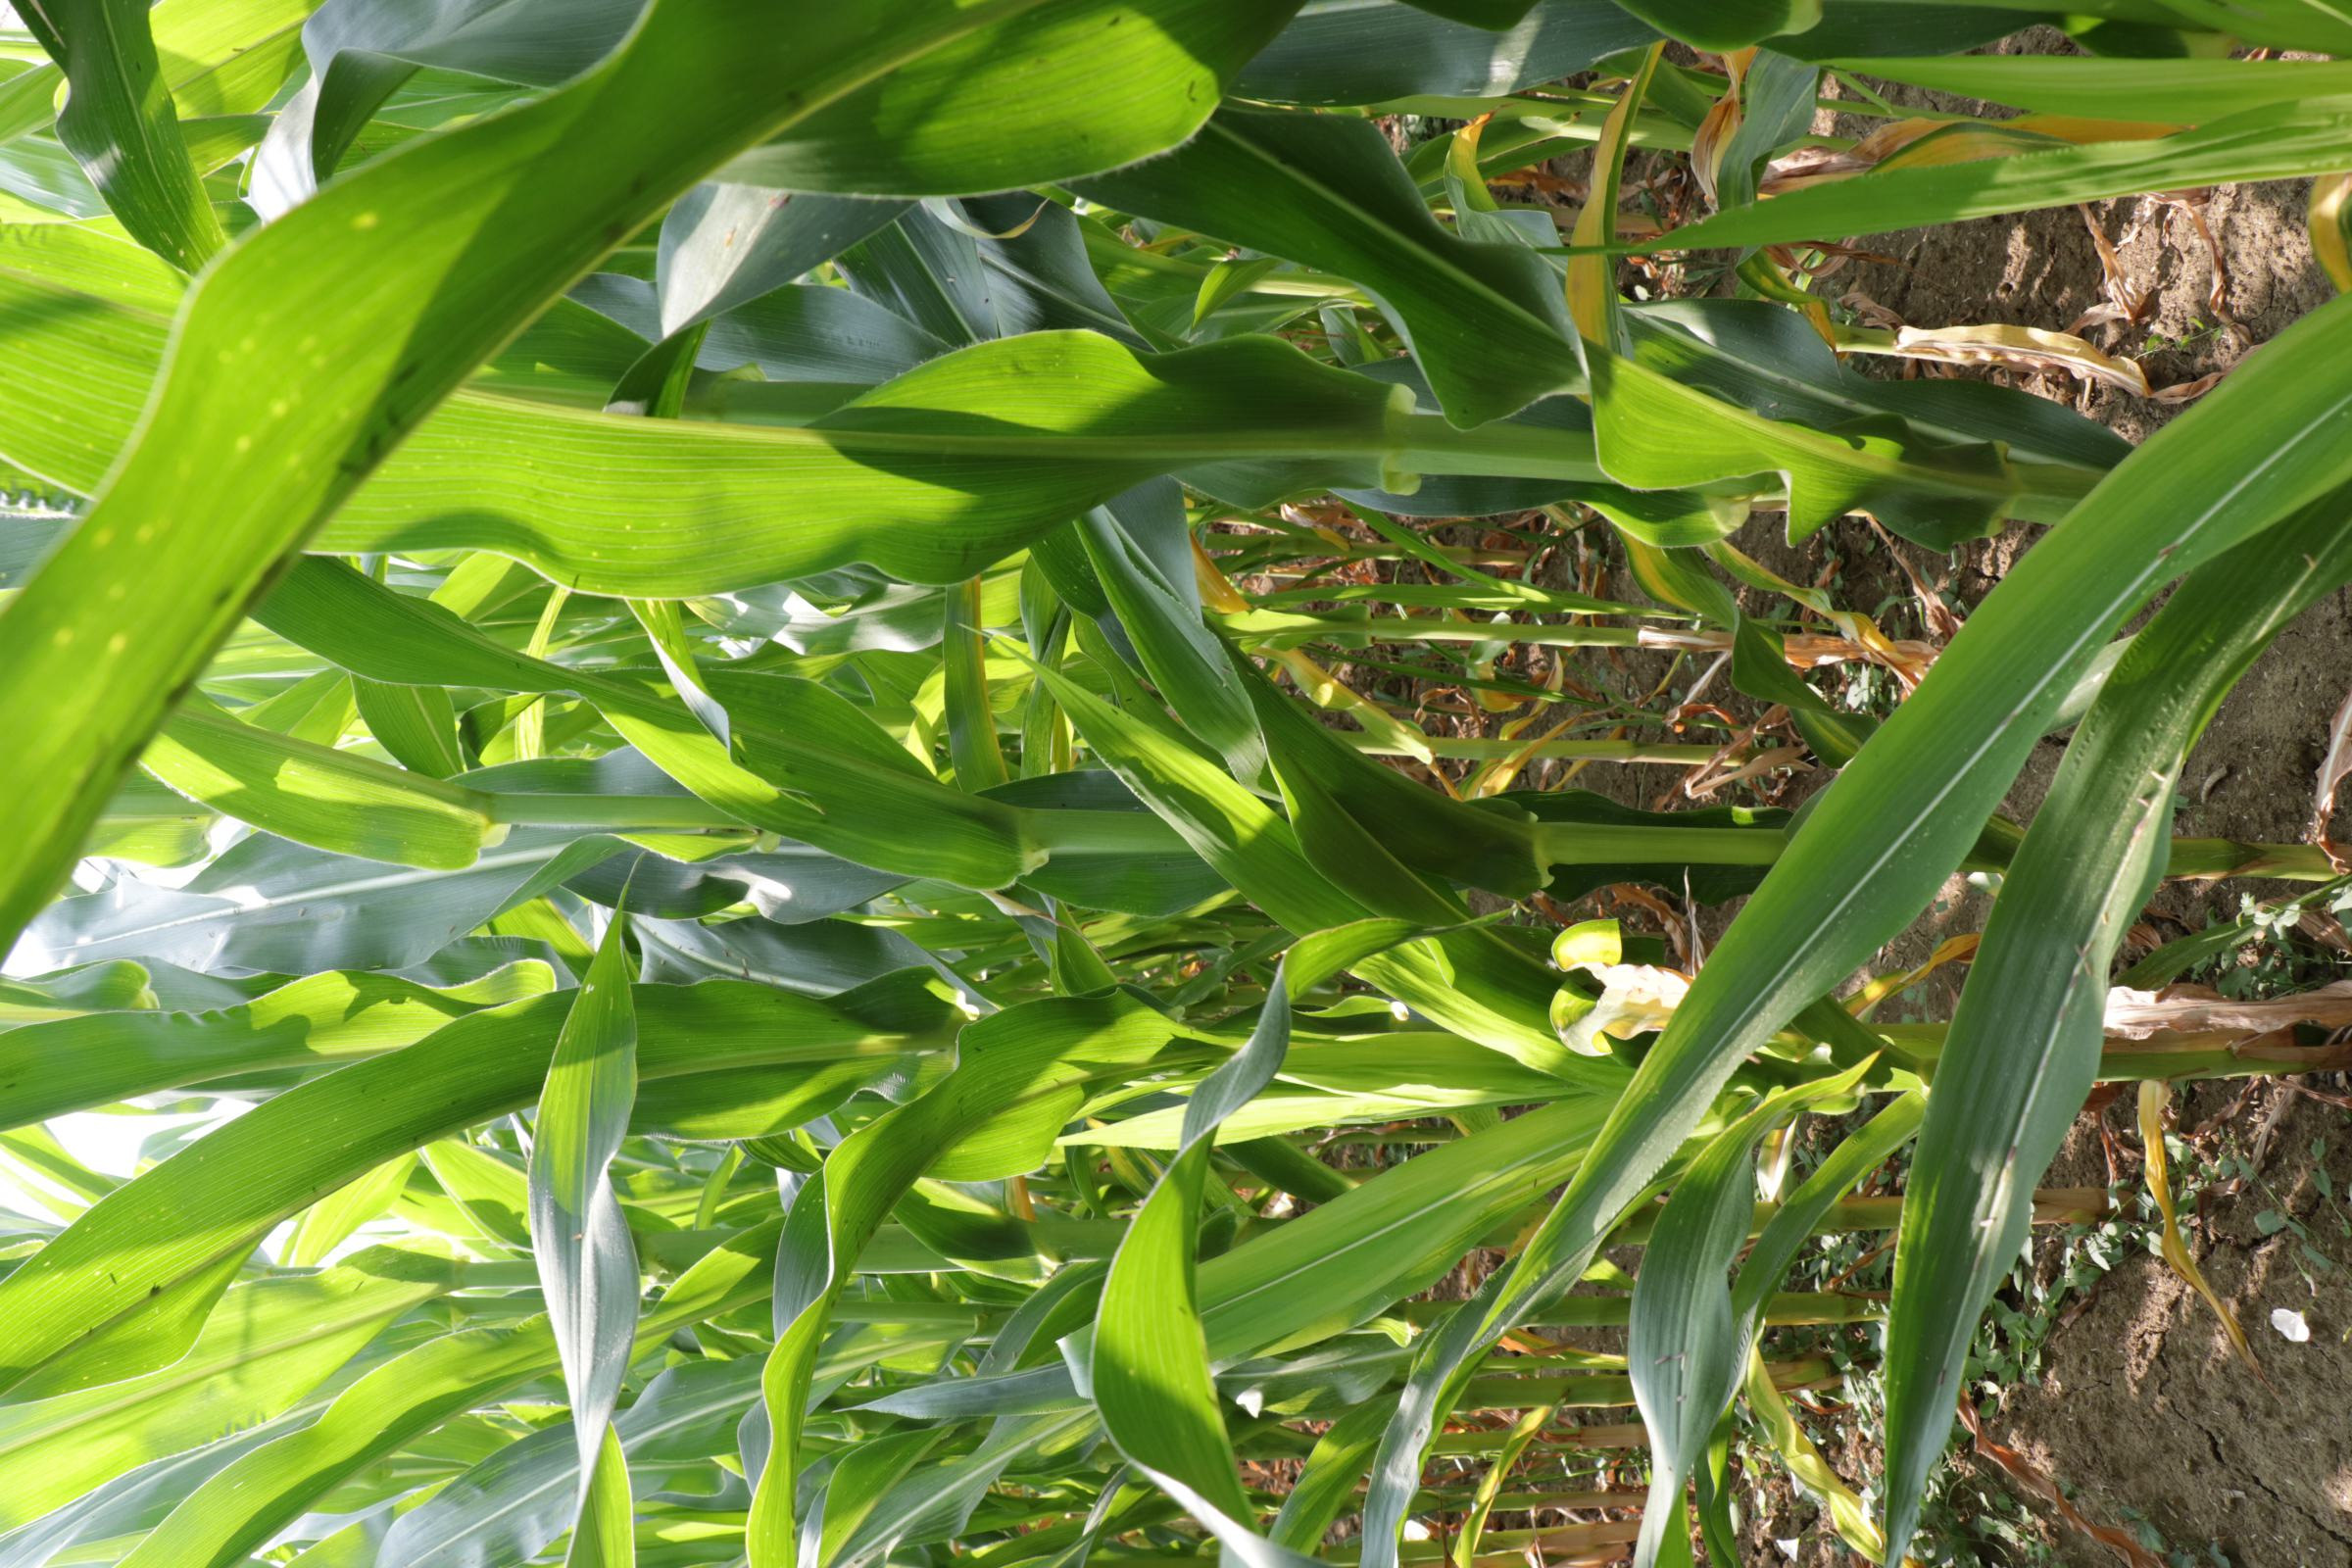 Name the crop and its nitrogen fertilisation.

maize, reduced nitrogen fertilisation
